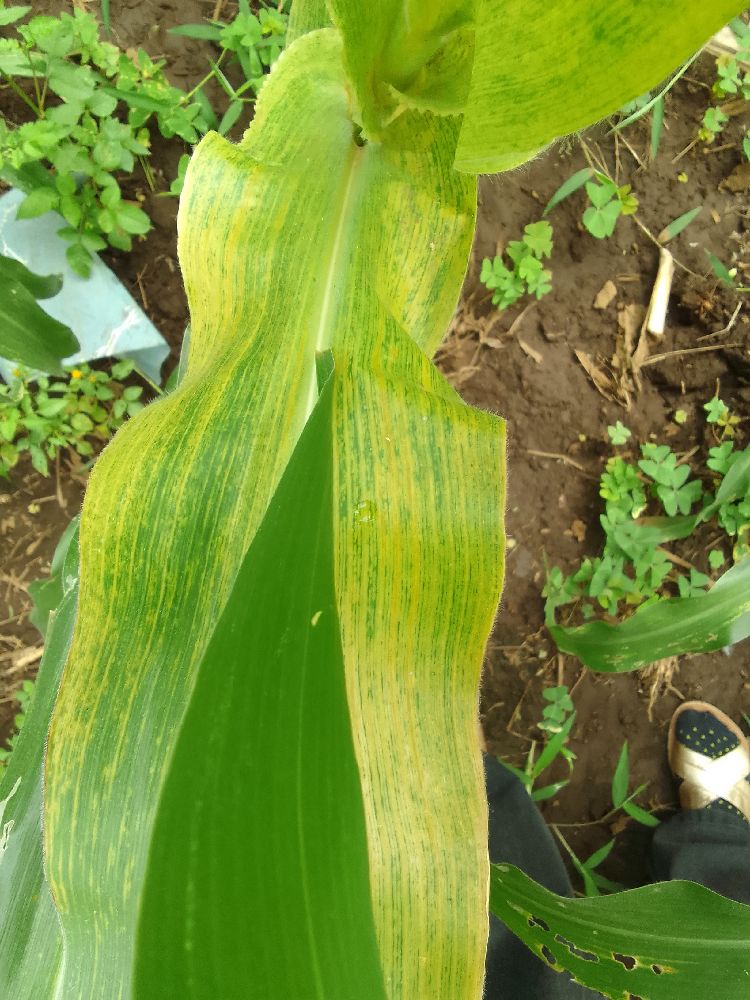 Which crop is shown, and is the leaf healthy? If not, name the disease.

maize, maize lethal necrosis
